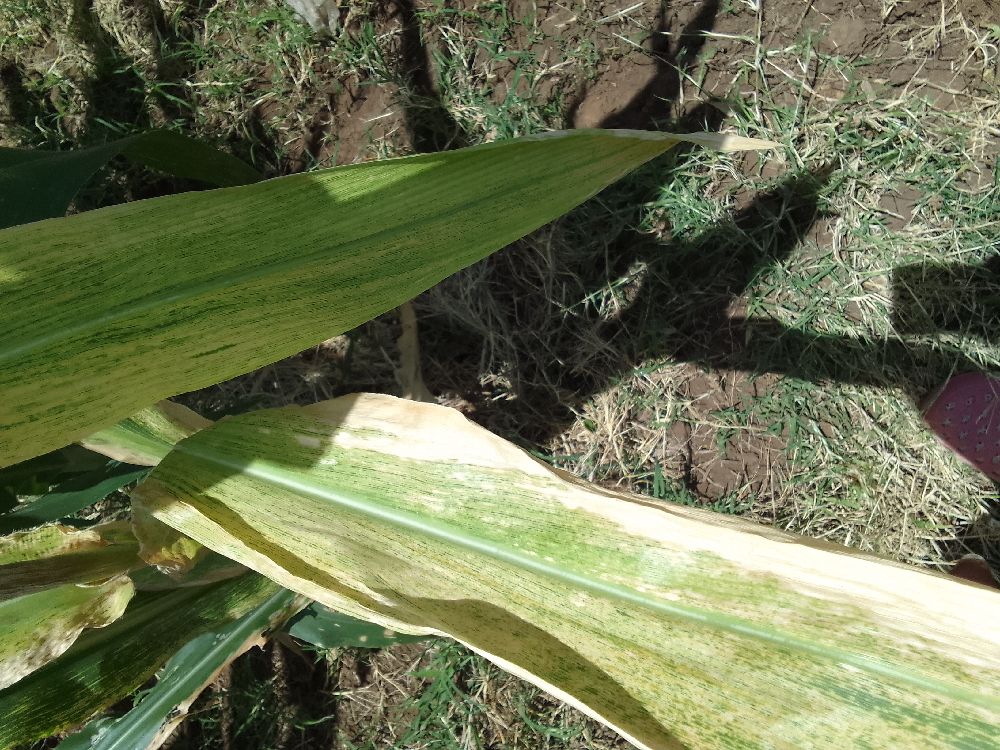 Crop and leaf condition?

maize, maize lethal necrosis
